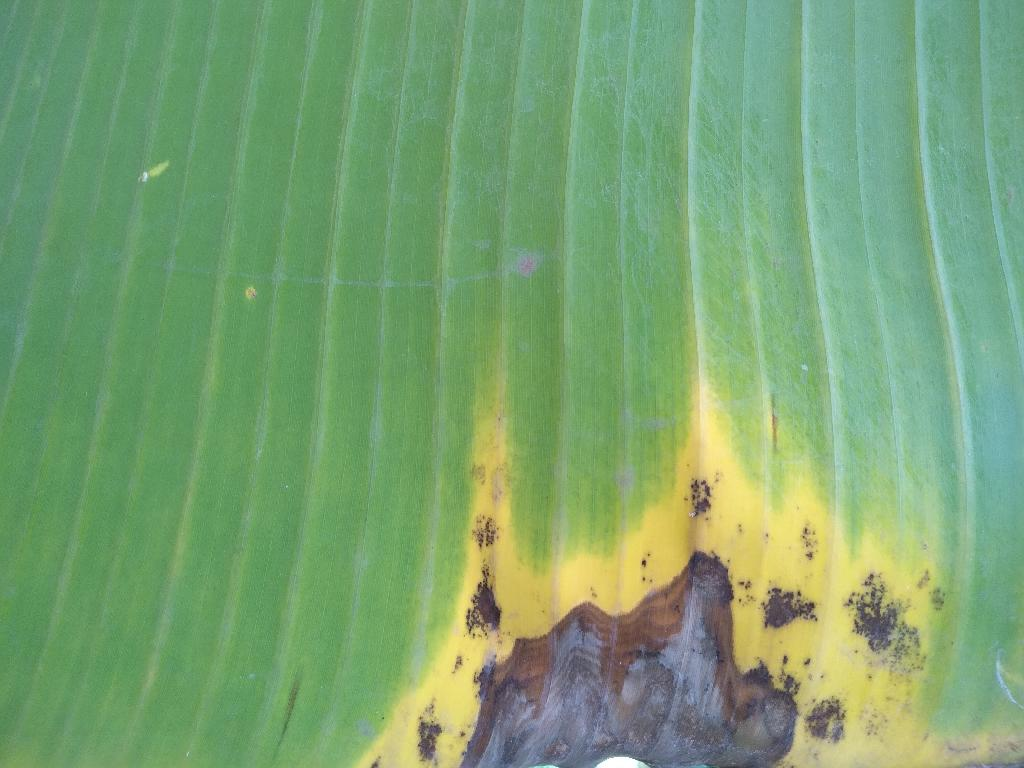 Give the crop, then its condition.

banana, black sigatoka
